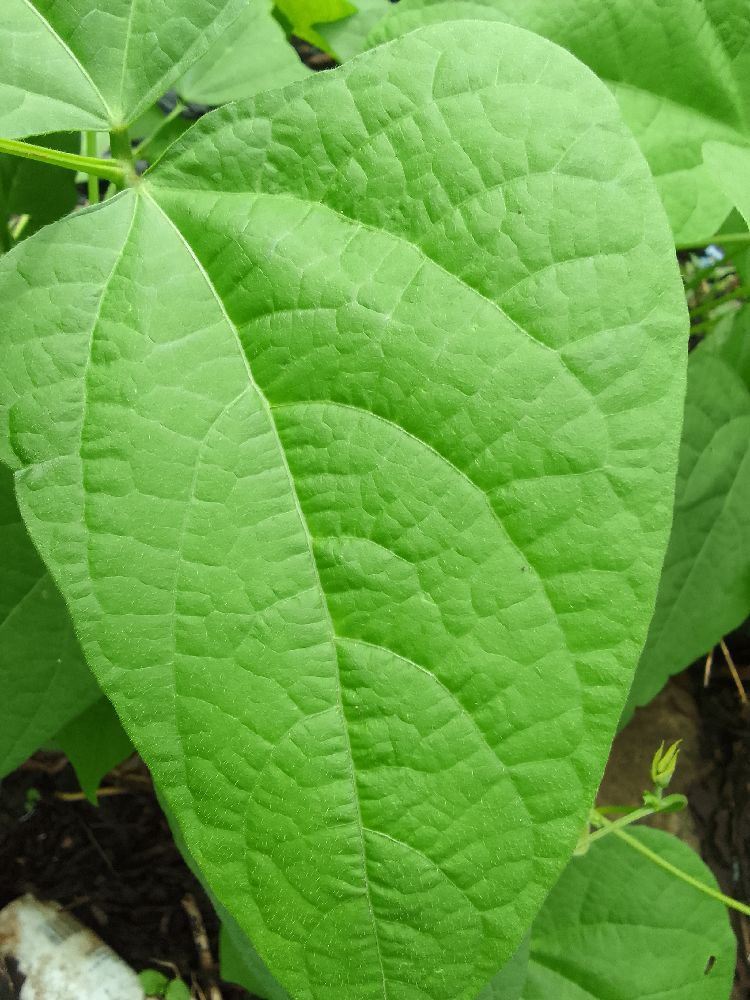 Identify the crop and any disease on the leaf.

common bean, healthy
